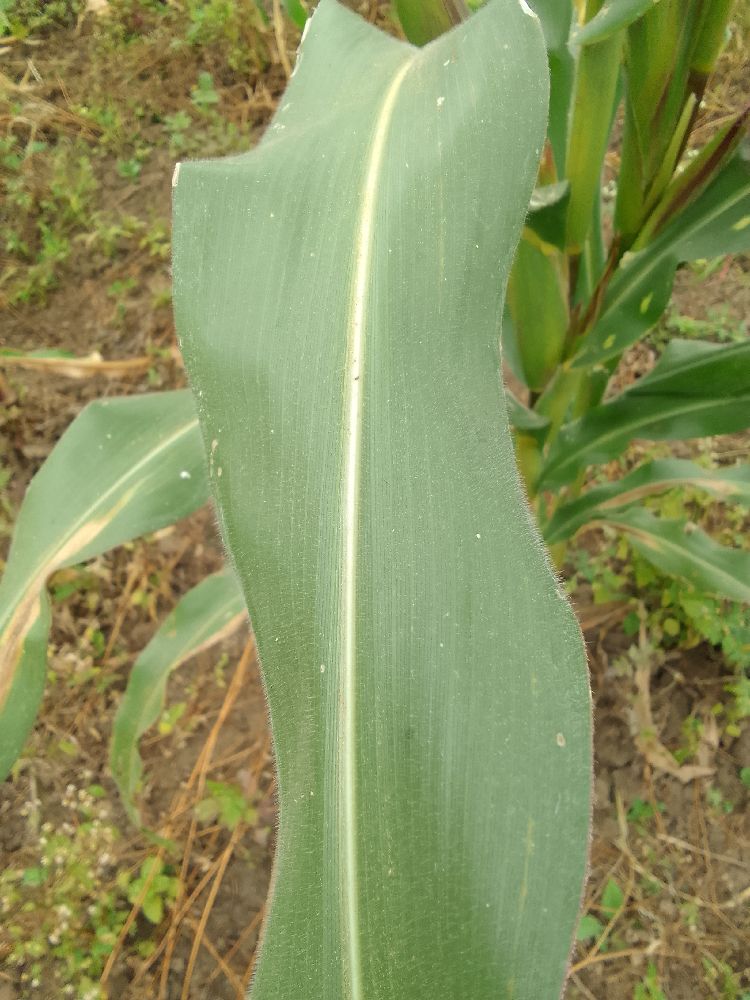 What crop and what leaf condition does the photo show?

maize, healthy
